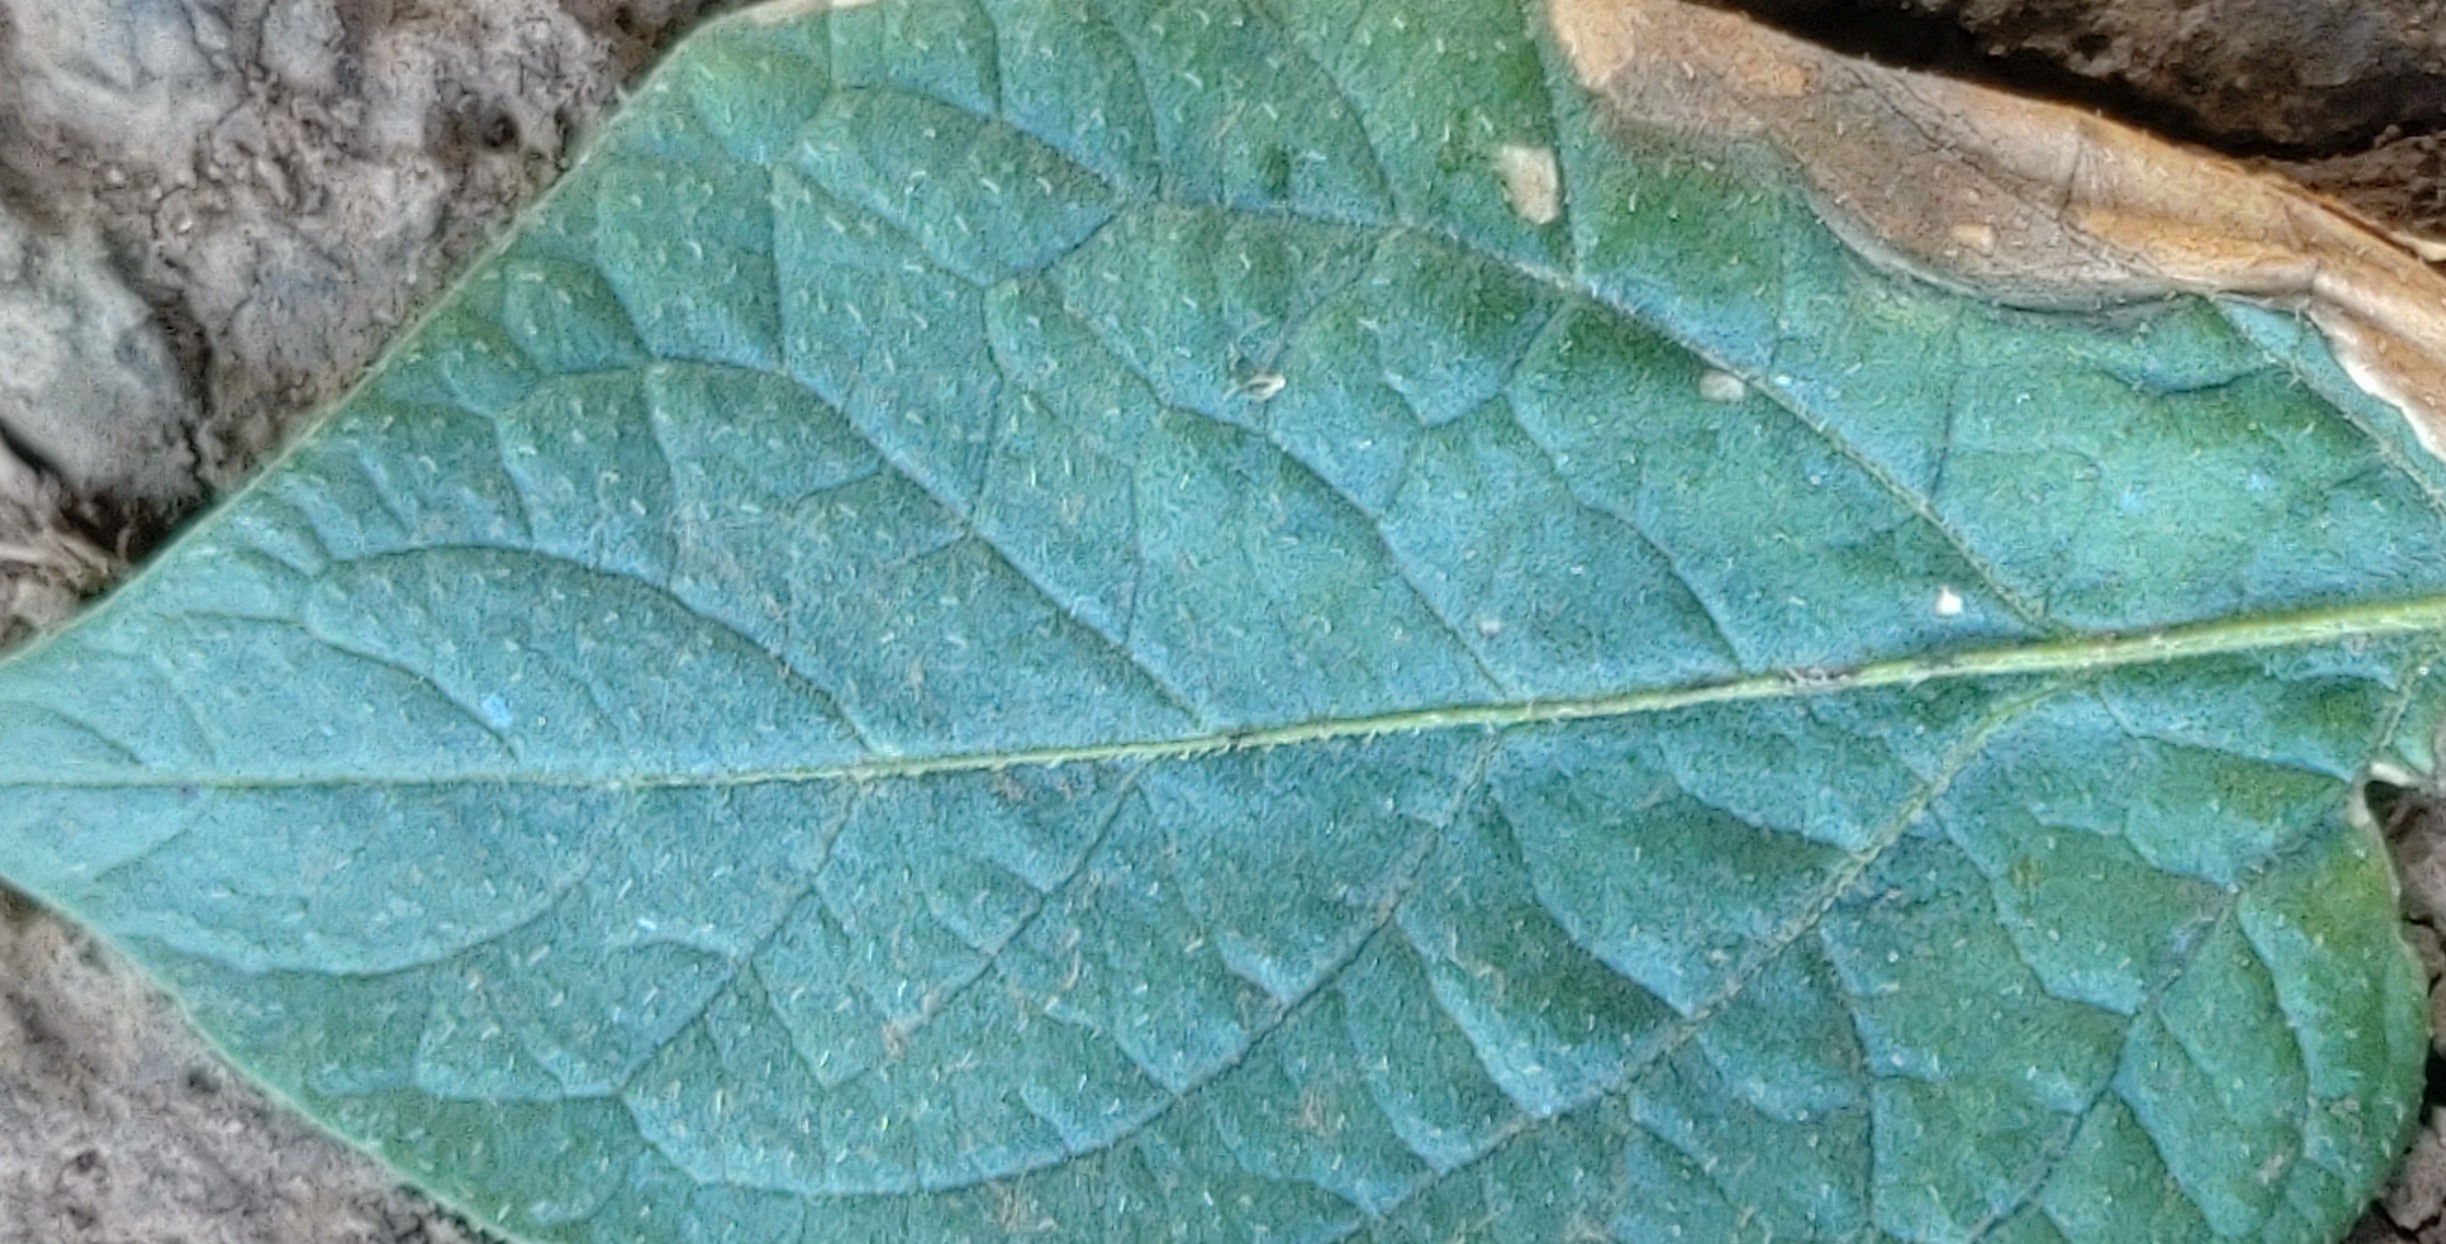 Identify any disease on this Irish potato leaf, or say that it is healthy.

early blight
